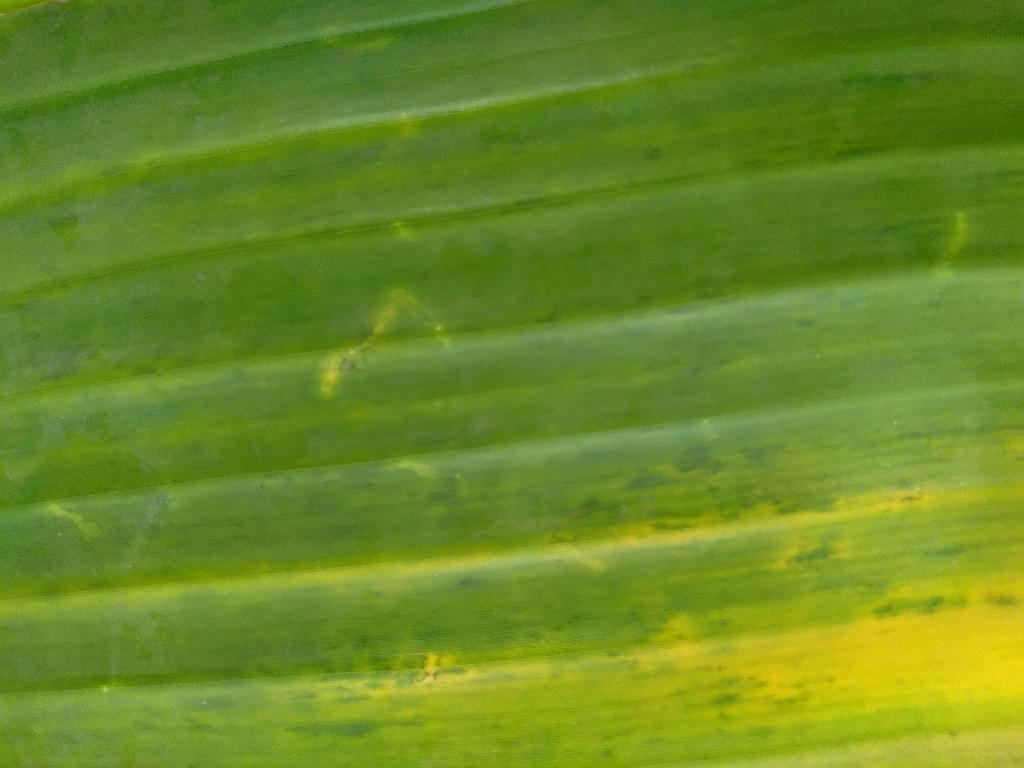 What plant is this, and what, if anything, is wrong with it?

banana, fusarium wilt race 1
